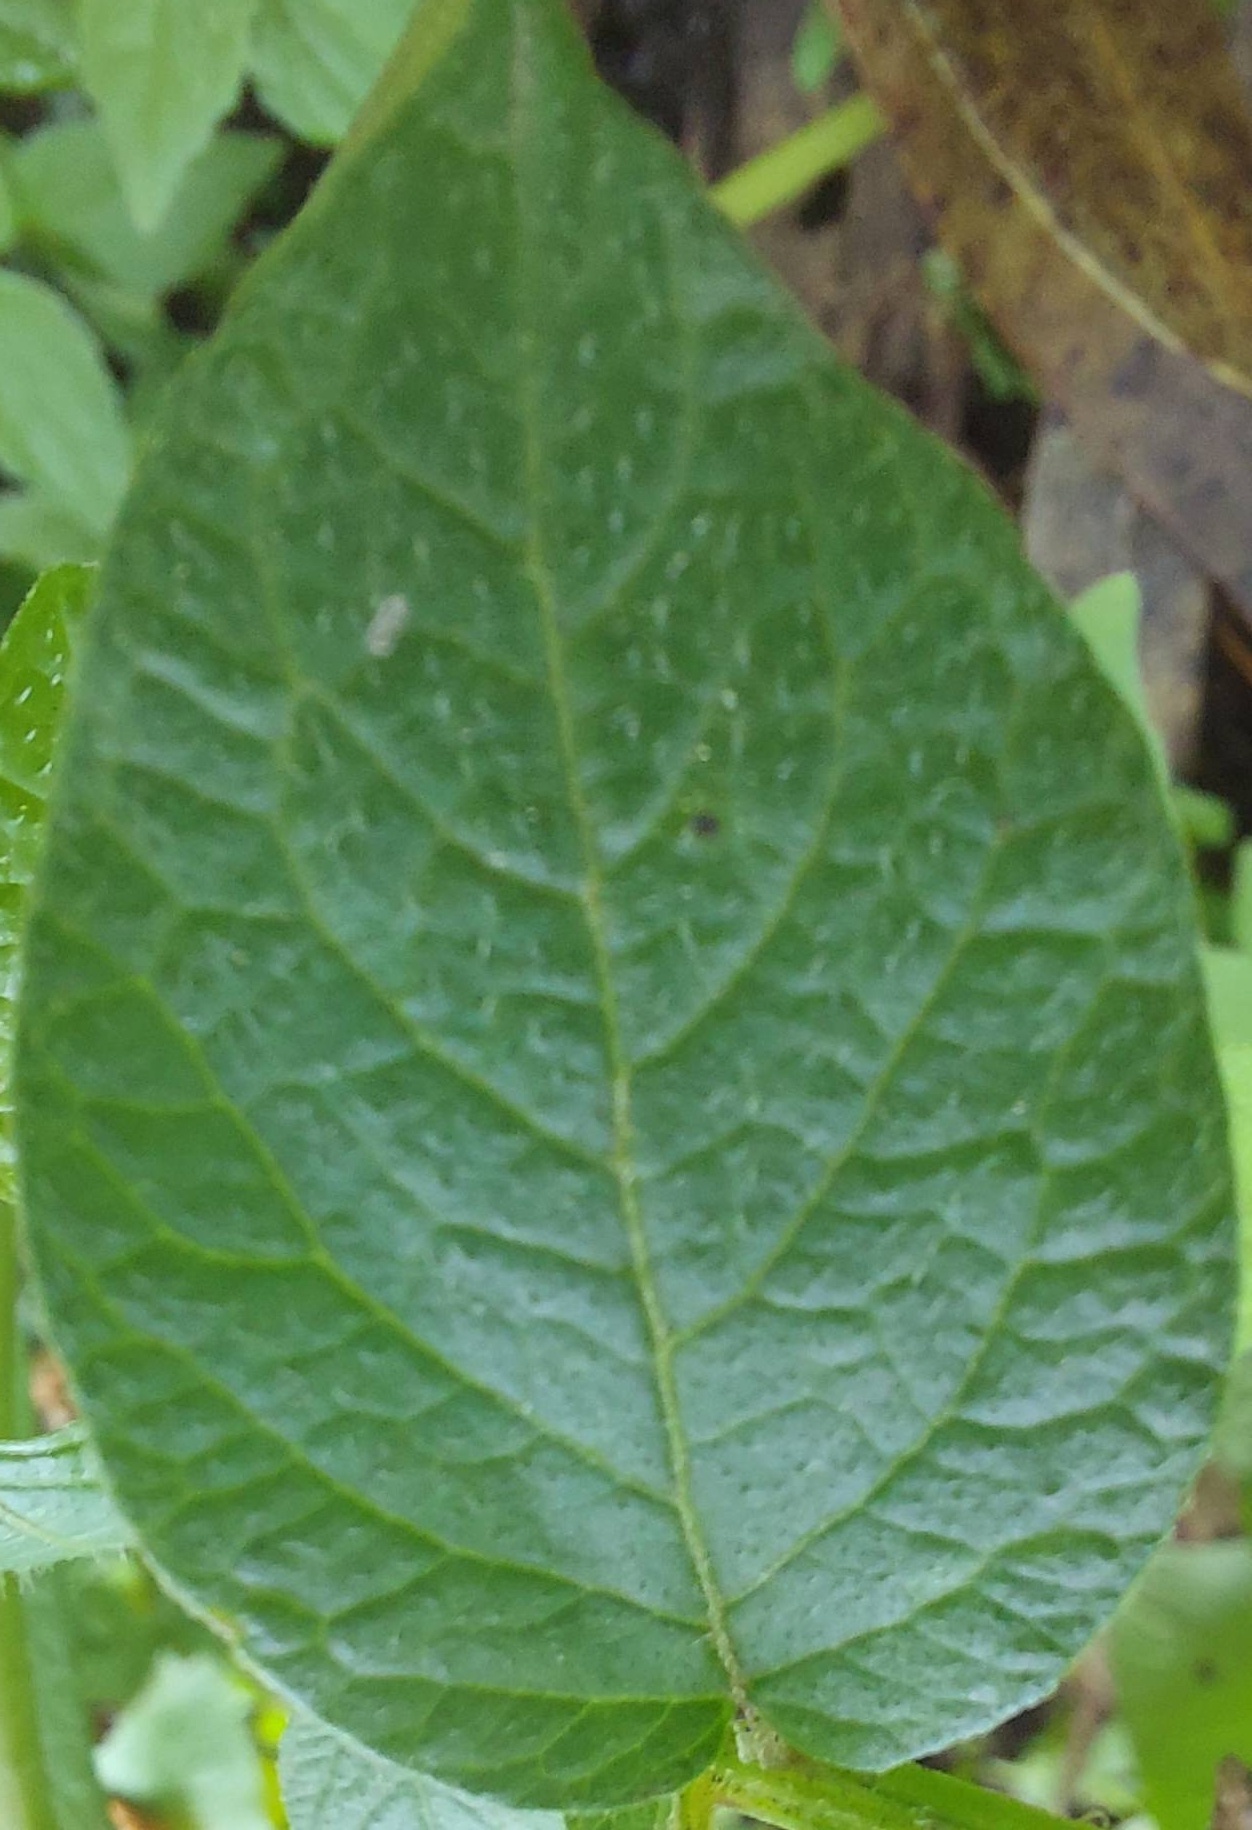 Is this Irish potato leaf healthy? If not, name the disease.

healthy
